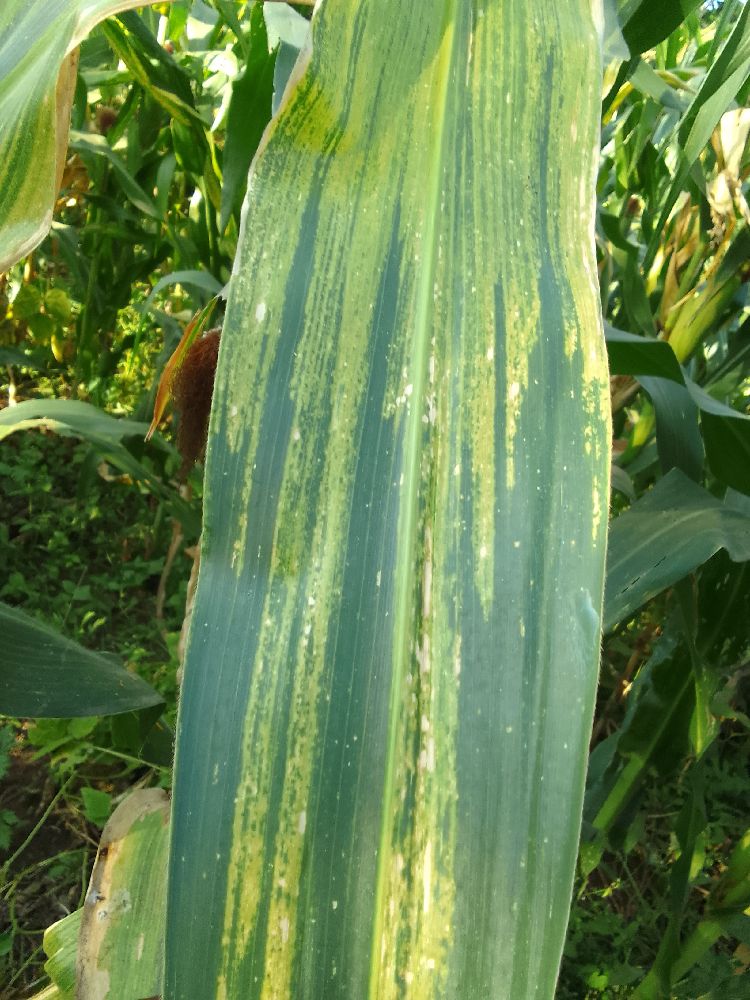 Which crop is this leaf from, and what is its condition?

maize, maize lethal necrosis
